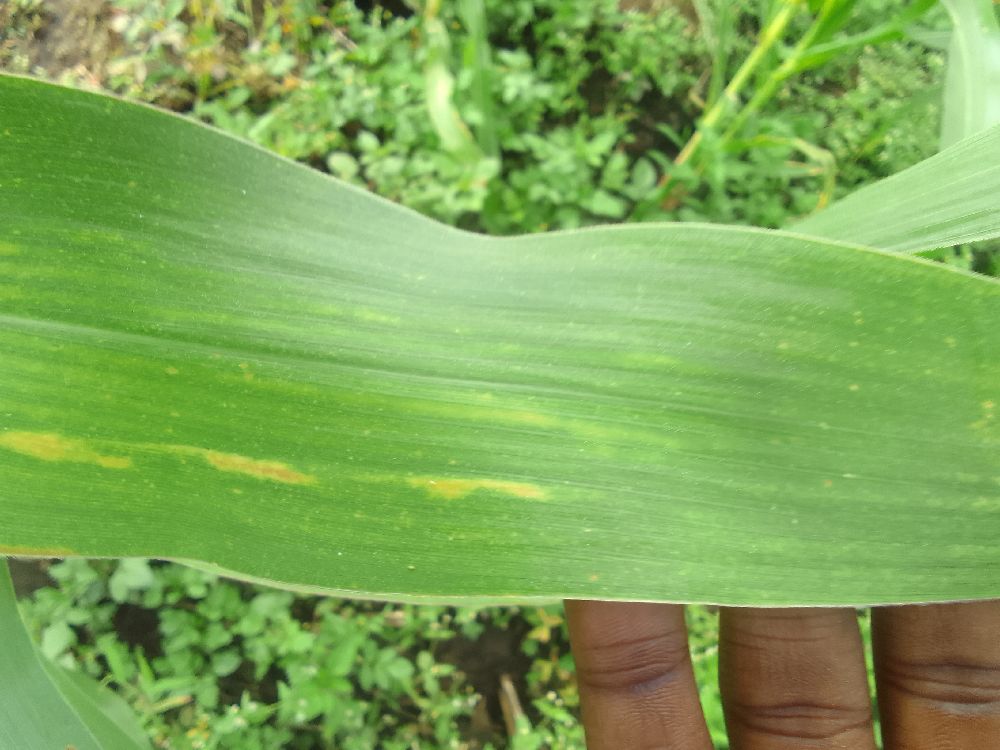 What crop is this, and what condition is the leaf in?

maize, maize lethal necrosis
